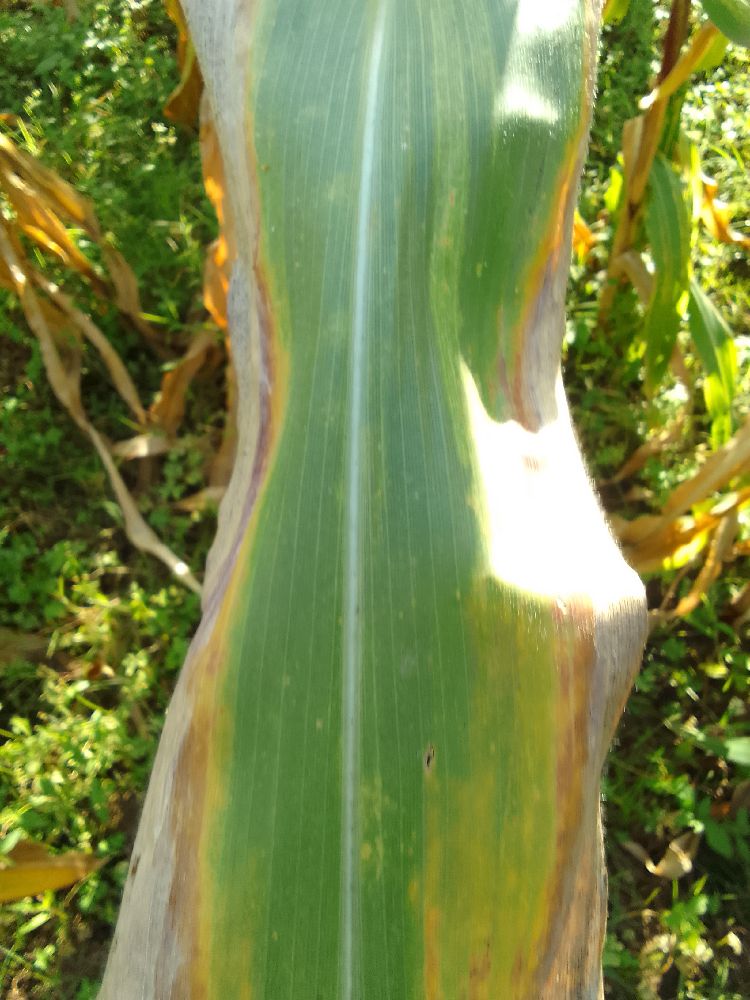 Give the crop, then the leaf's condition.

maize, maize lethal necrosis
